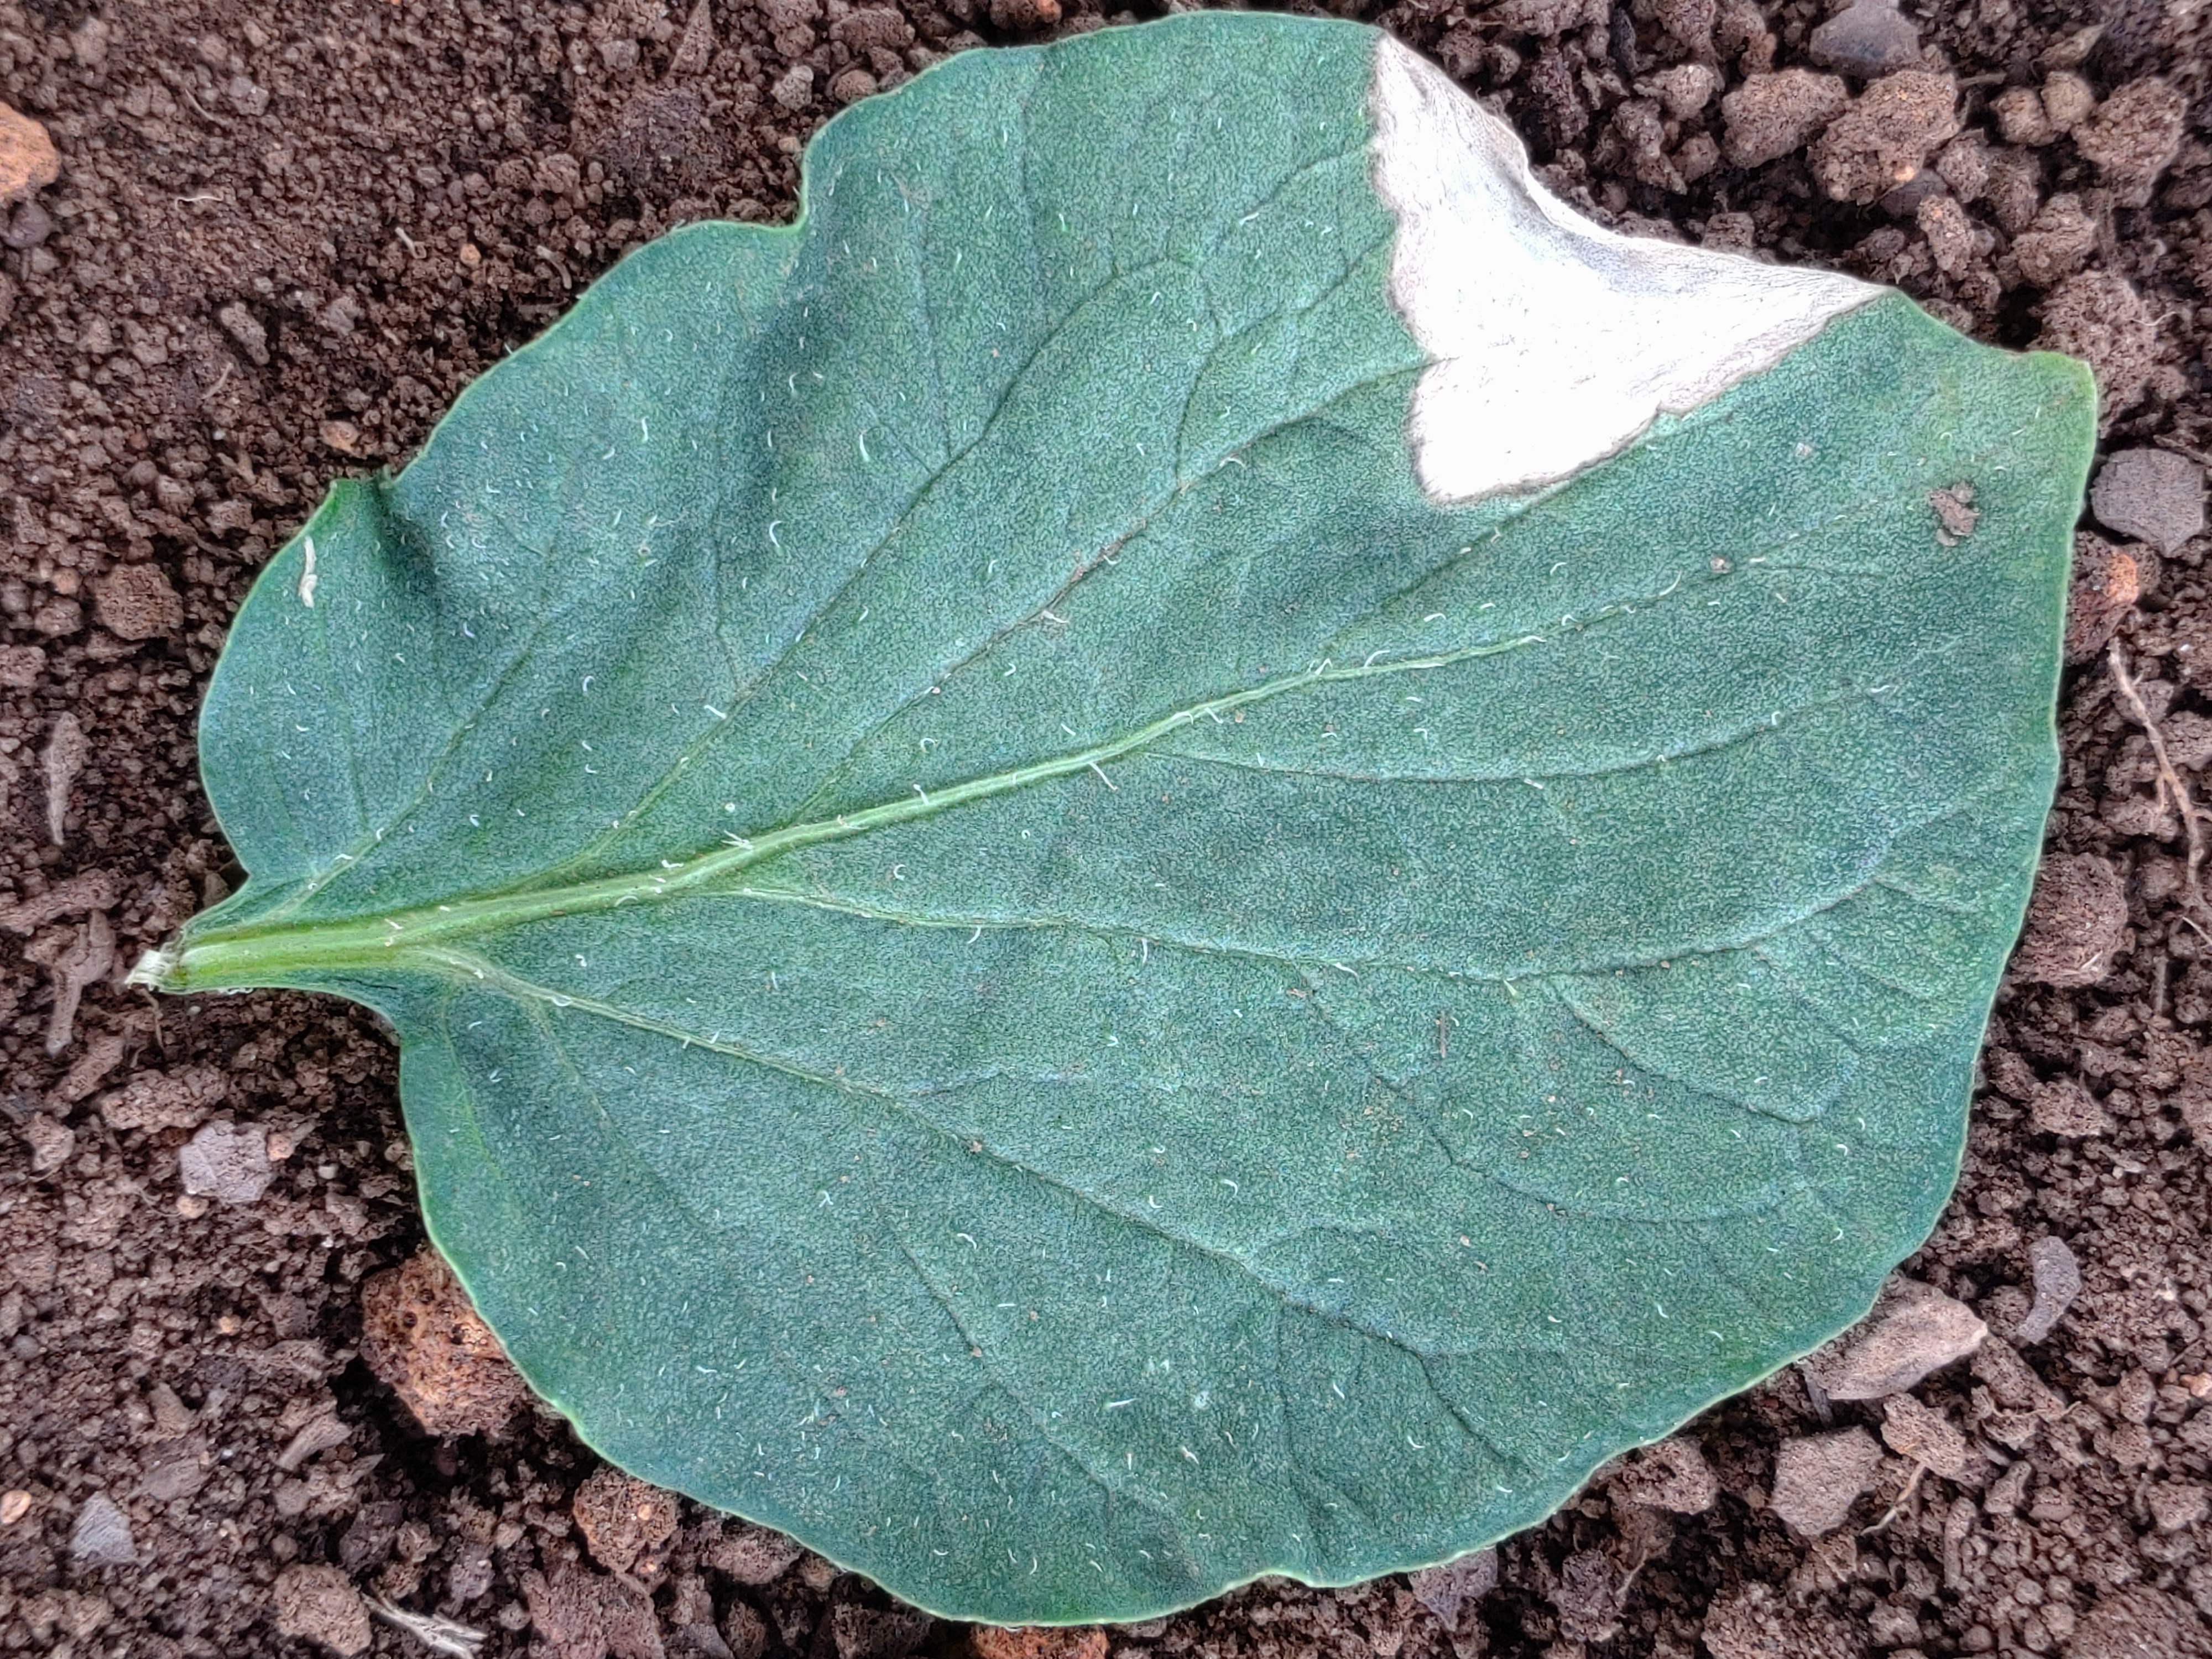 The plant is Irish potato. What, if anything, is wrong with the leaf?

early blight
